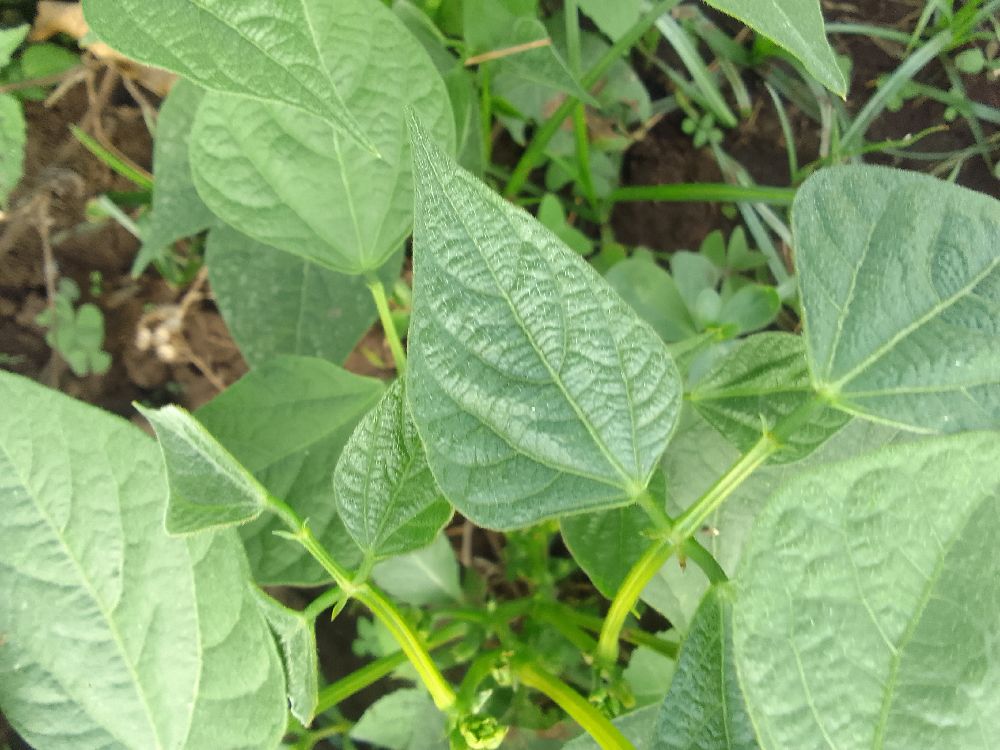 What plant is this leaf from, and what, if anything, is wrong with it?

common bean, healthy
